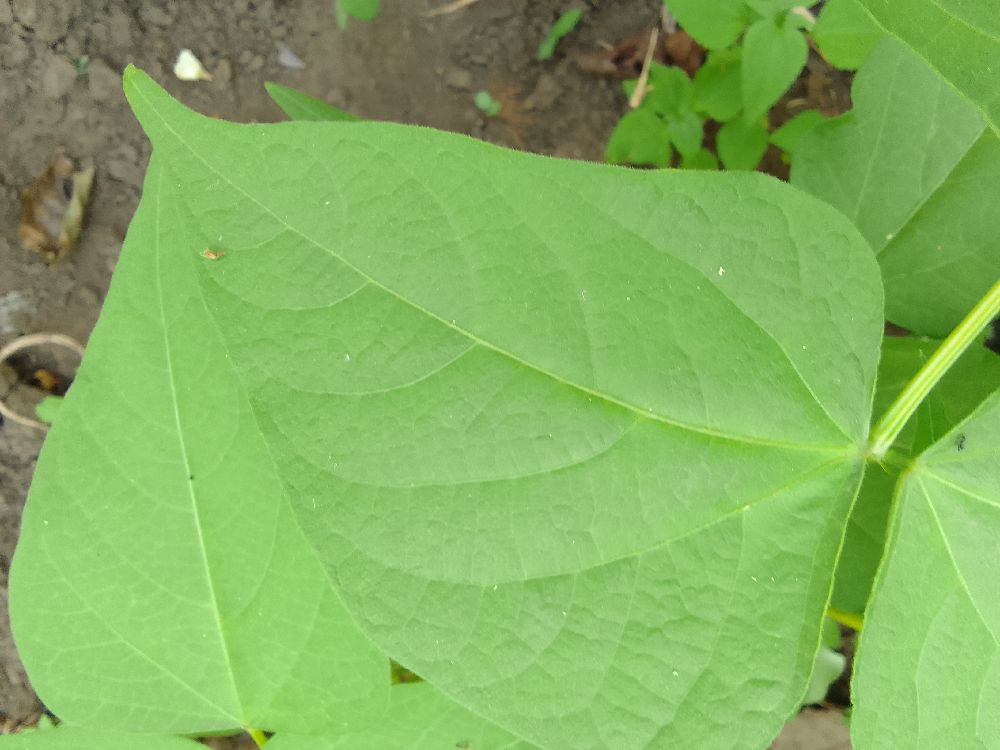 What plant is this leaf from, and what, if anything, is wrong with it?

common bean, healthy
